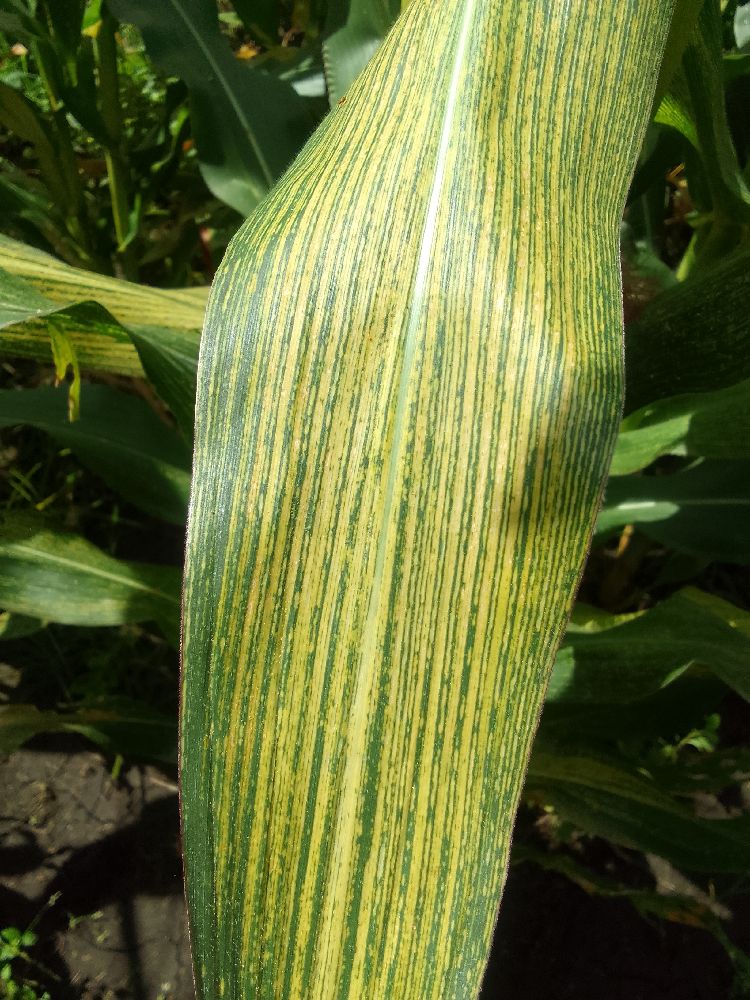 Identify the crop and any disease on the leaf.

maize, maize streak virus
